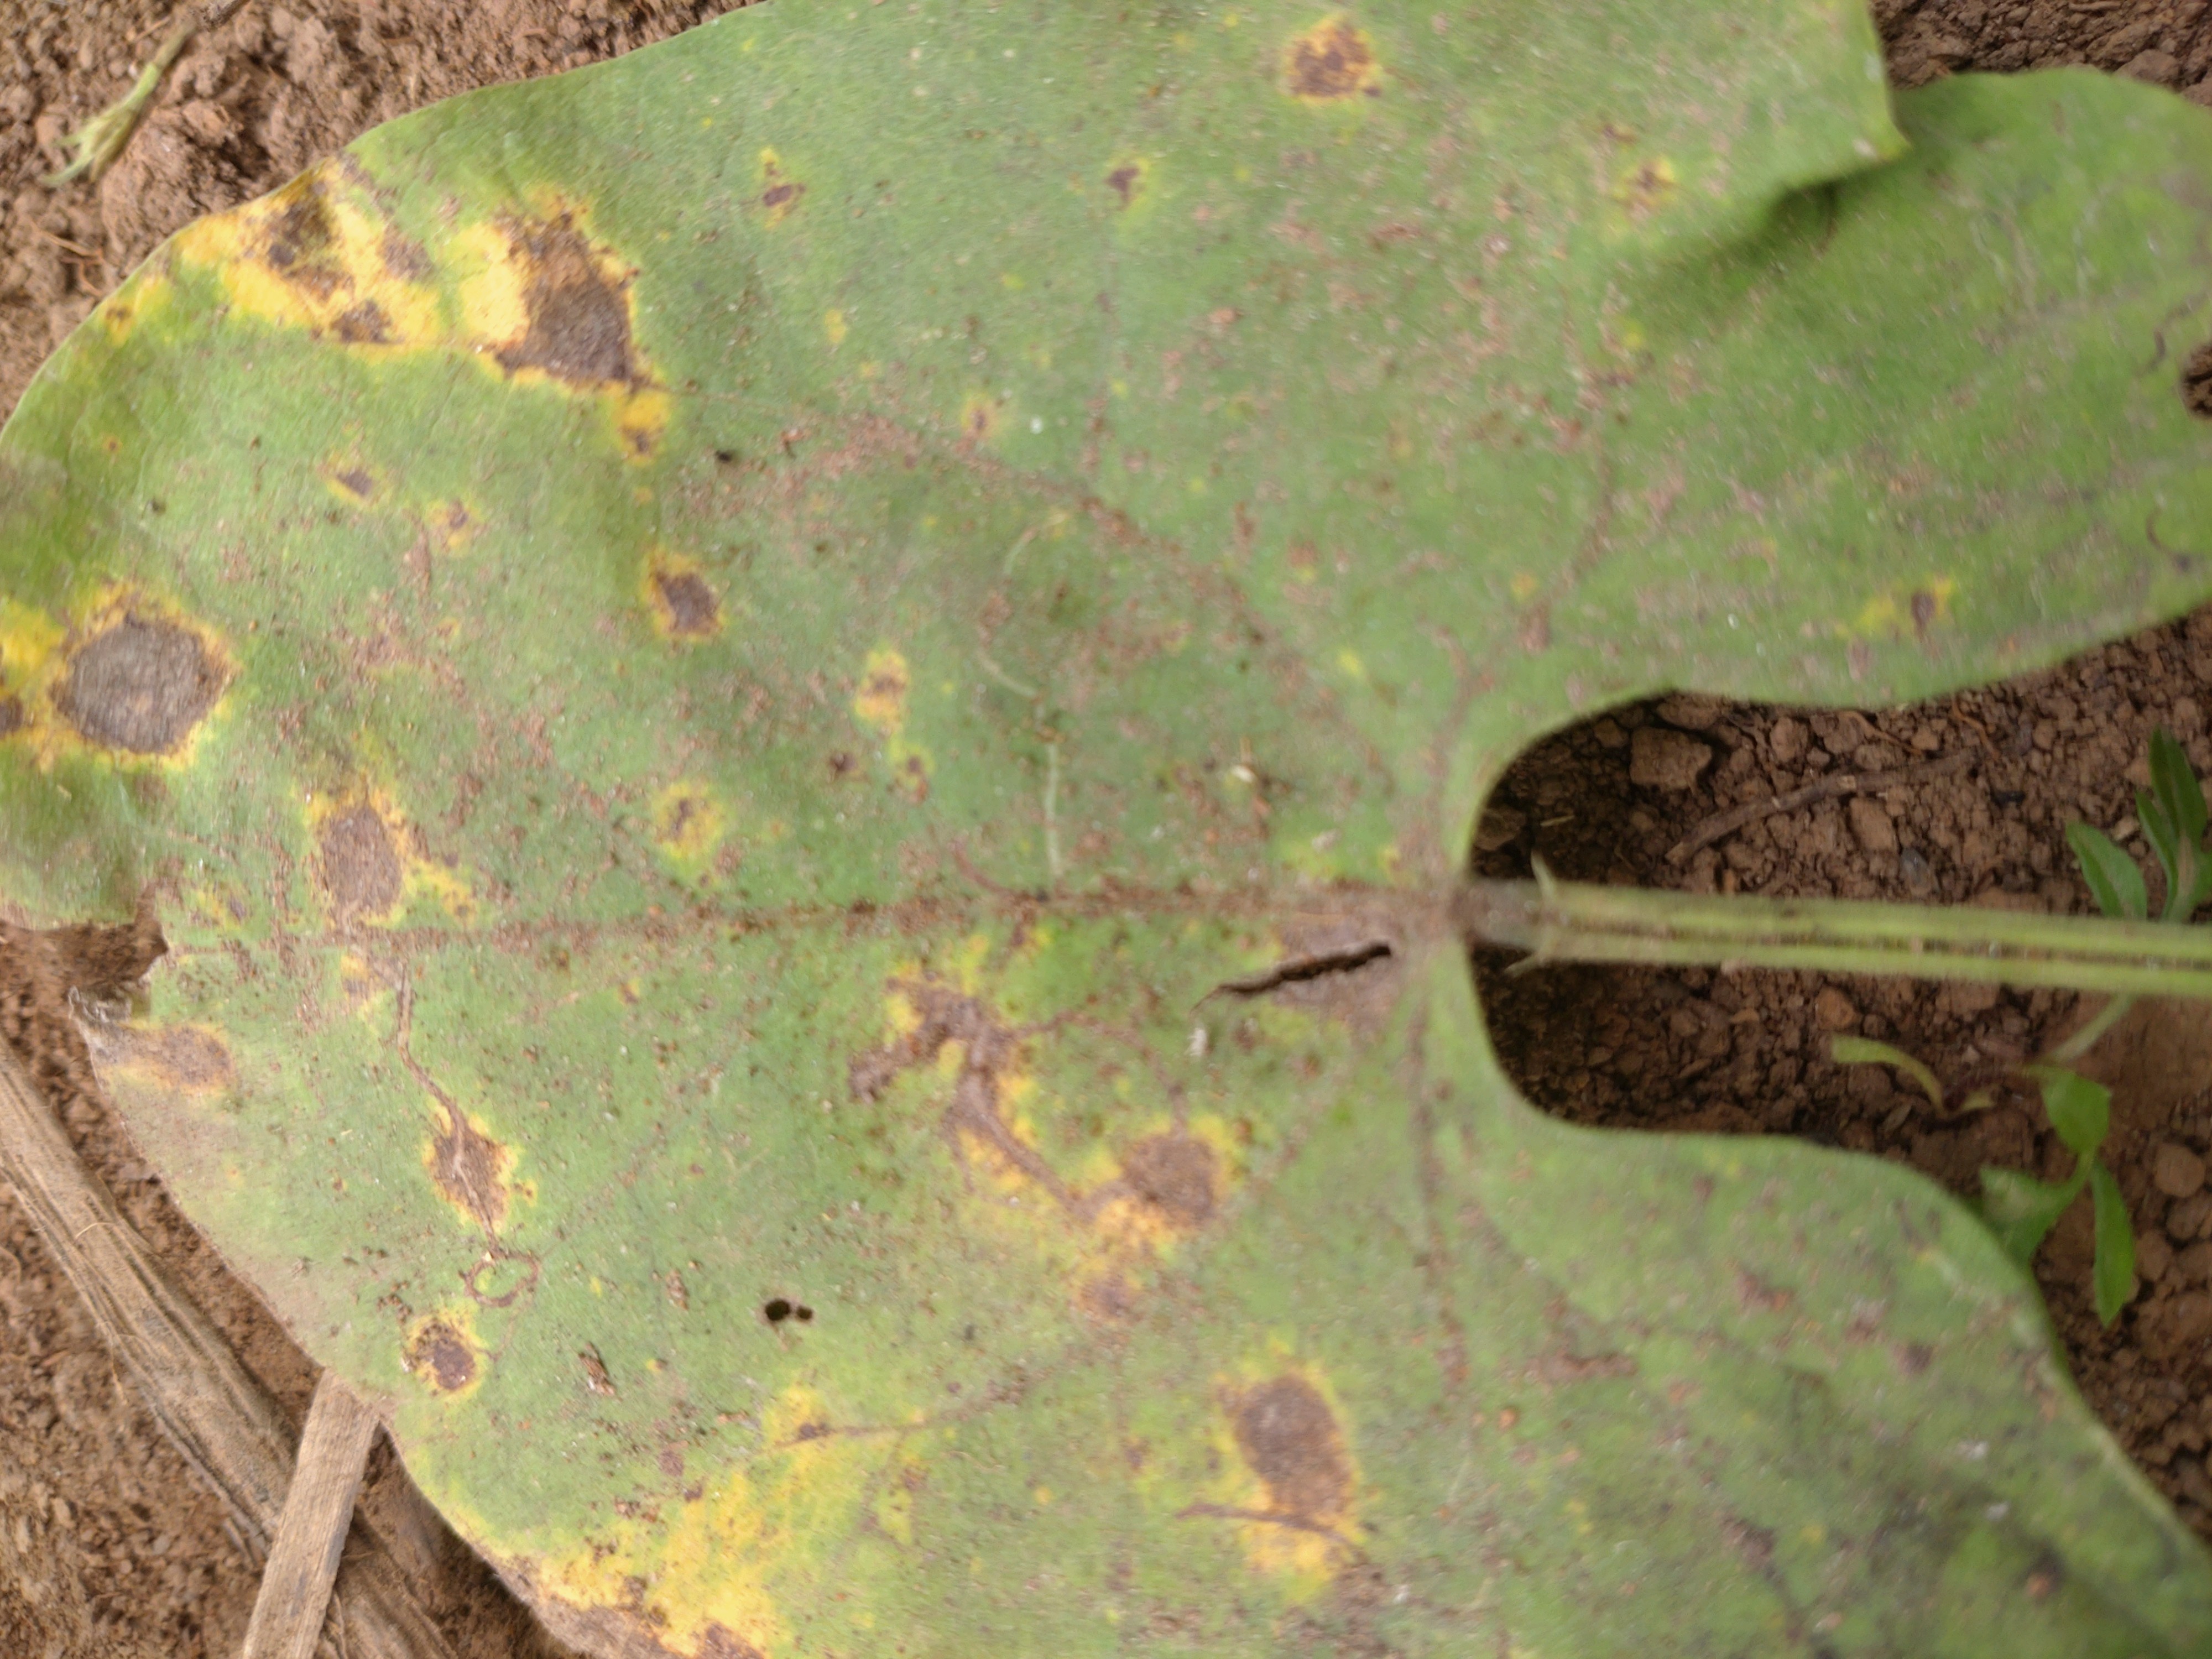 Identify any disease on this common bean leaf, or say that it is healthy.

rust
